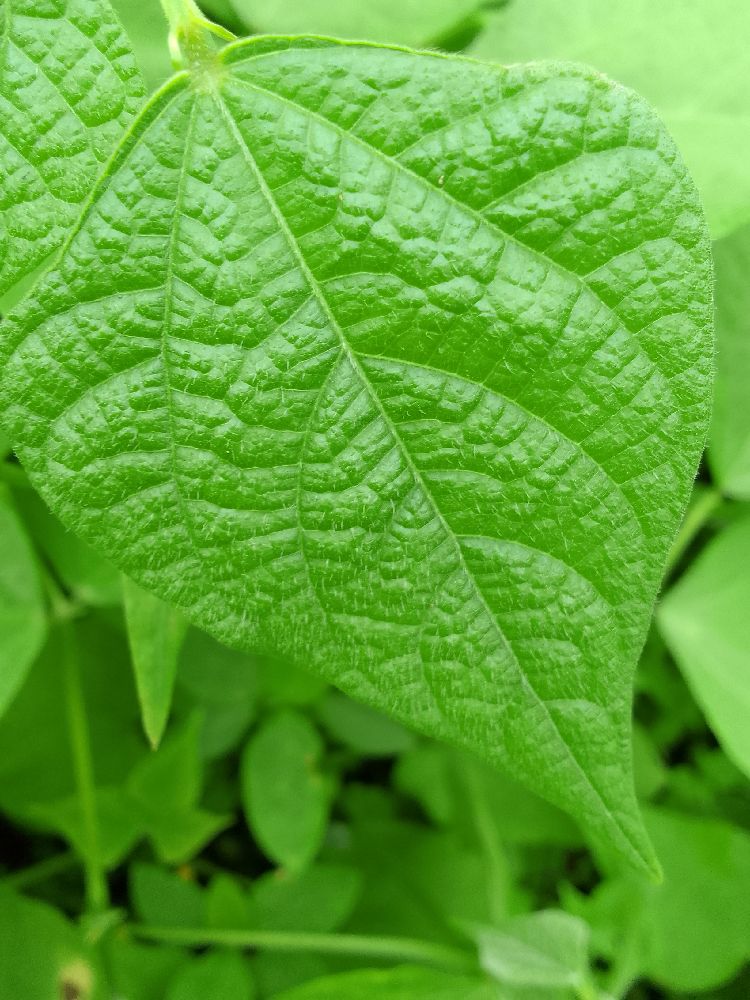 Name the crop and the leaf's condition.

common bean, healthy
